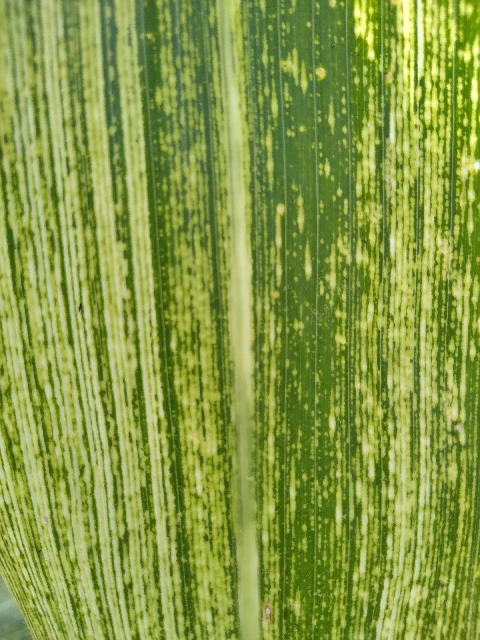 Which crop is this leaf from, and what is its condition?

maize, maize streak virus
